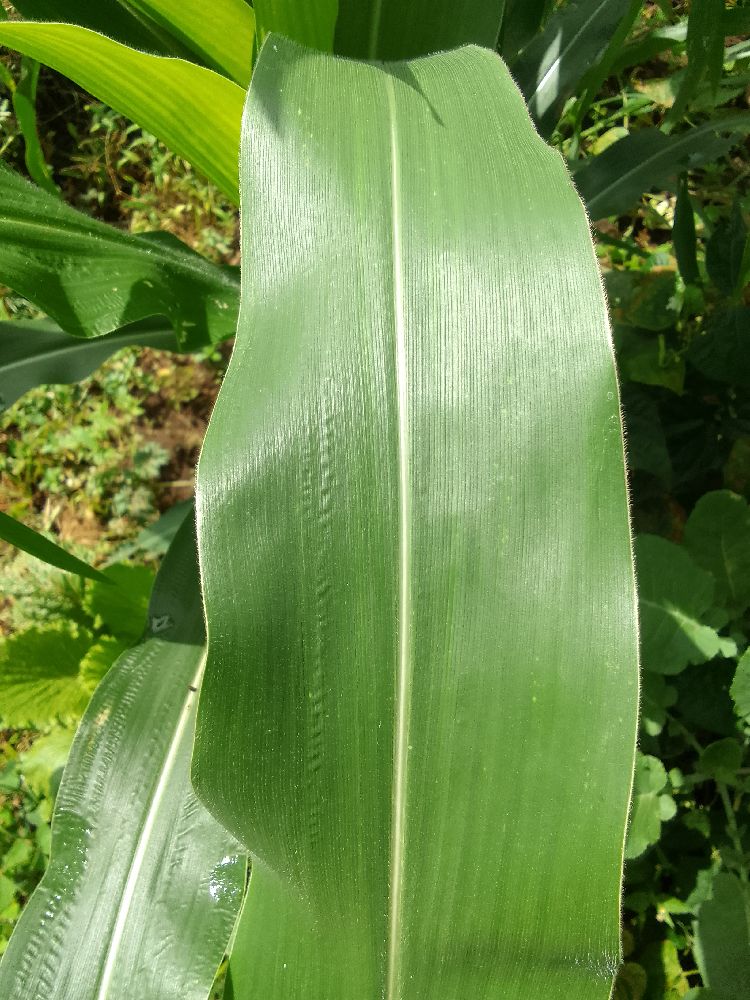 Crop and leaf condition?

maize, healthy
